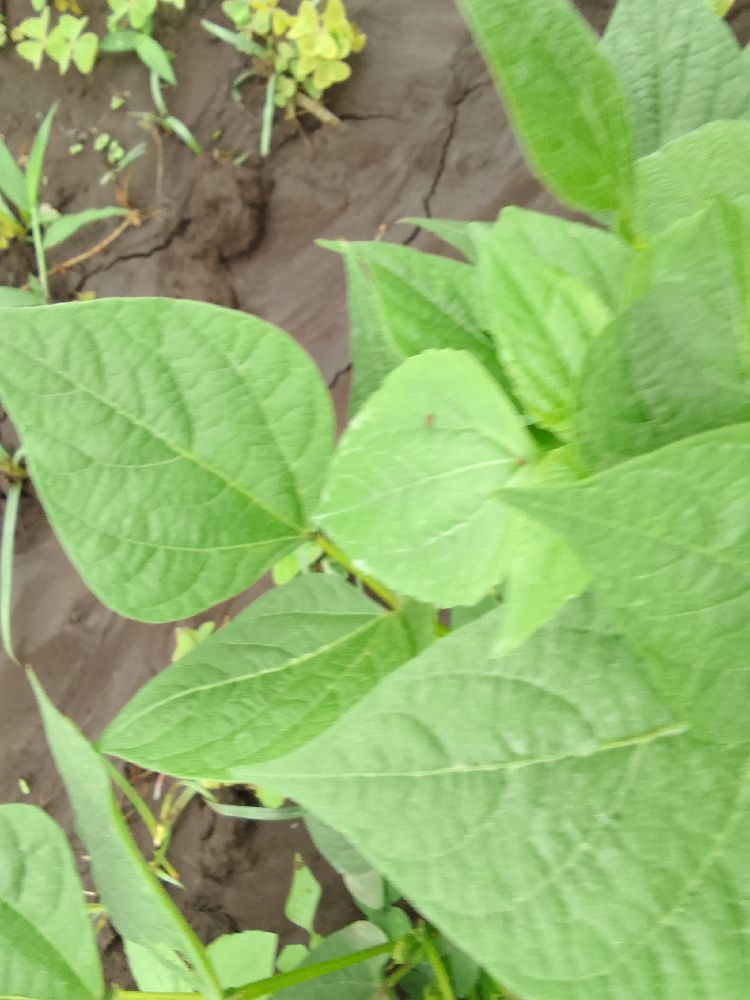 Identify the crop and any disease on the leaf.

common bean, healthy
